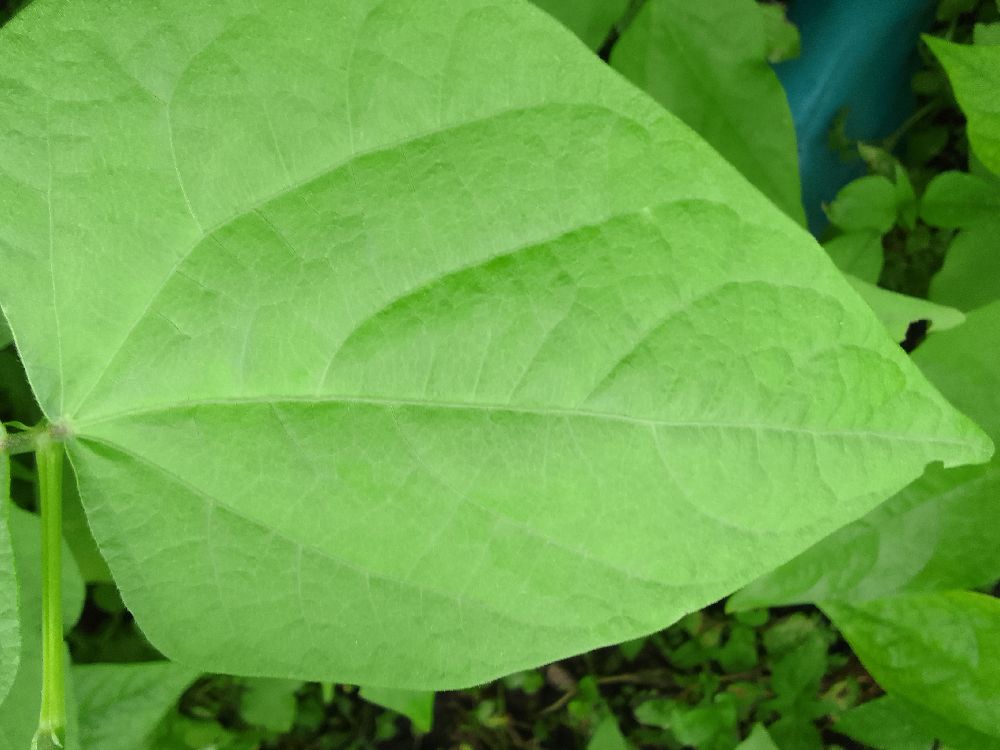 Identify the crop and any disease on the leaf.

common bean, healthy
